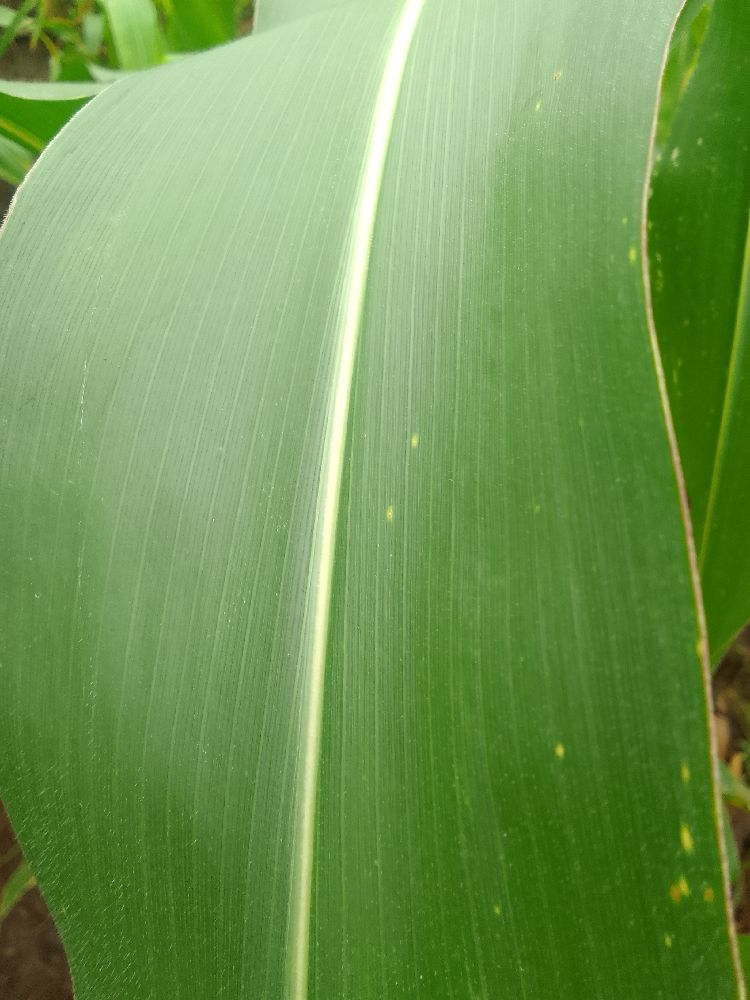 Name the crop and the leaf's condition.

maize, healthy
